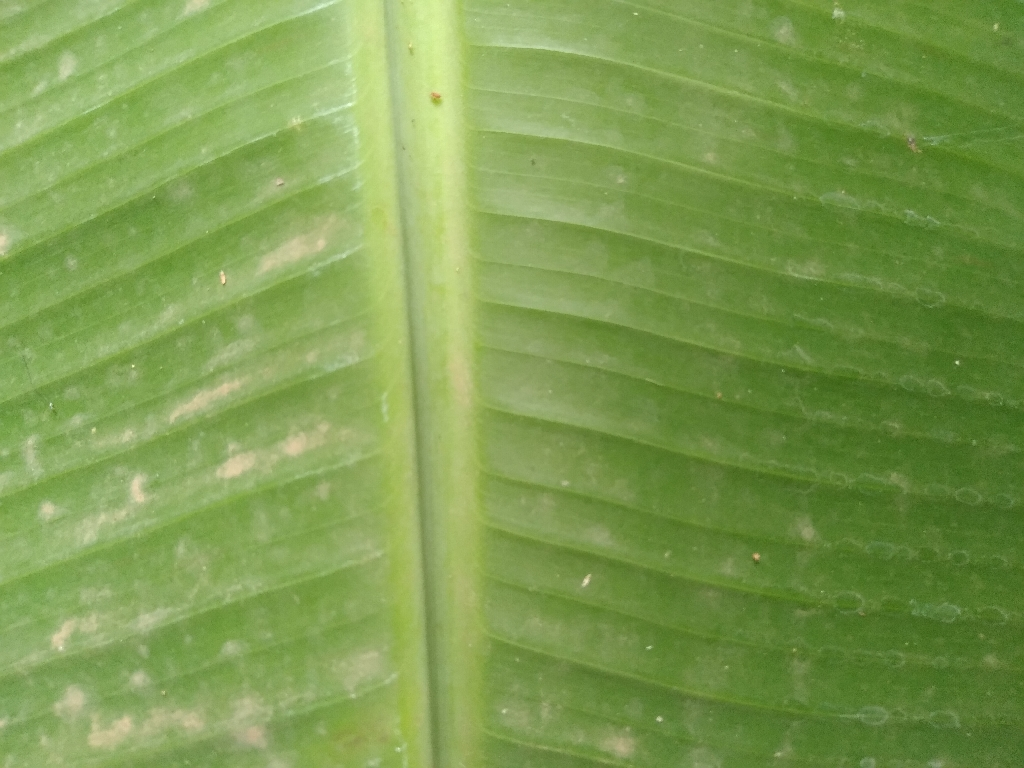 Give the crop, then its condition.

banana, healthy
